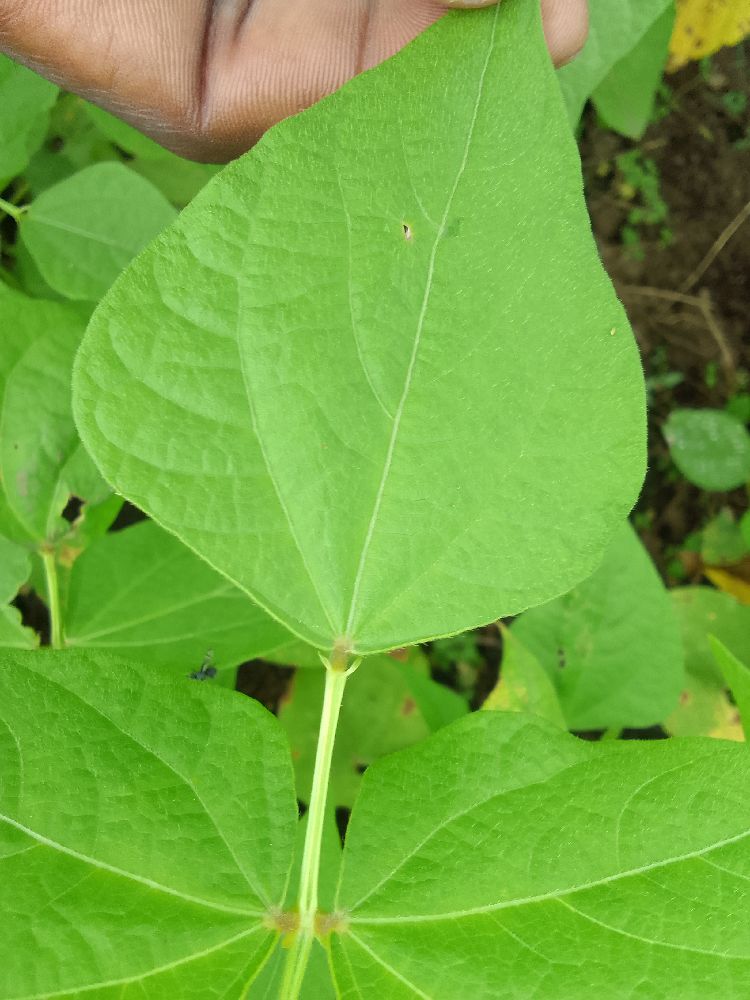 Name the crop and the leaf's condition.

common bean, healthy
